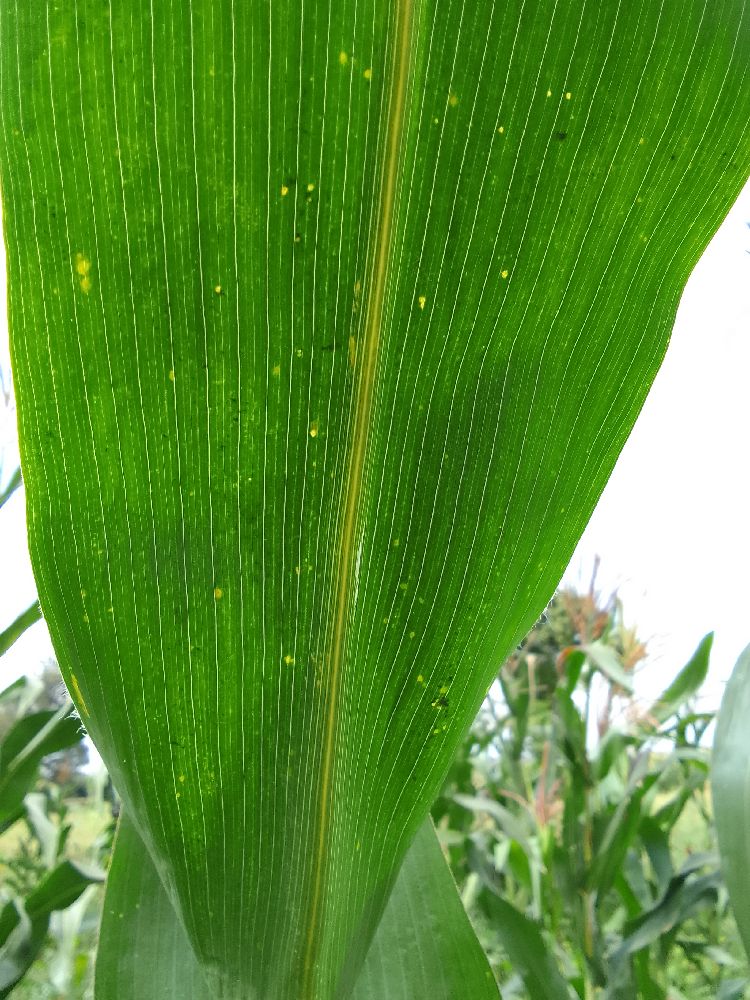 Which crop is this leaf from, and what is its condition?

maize, healthy
